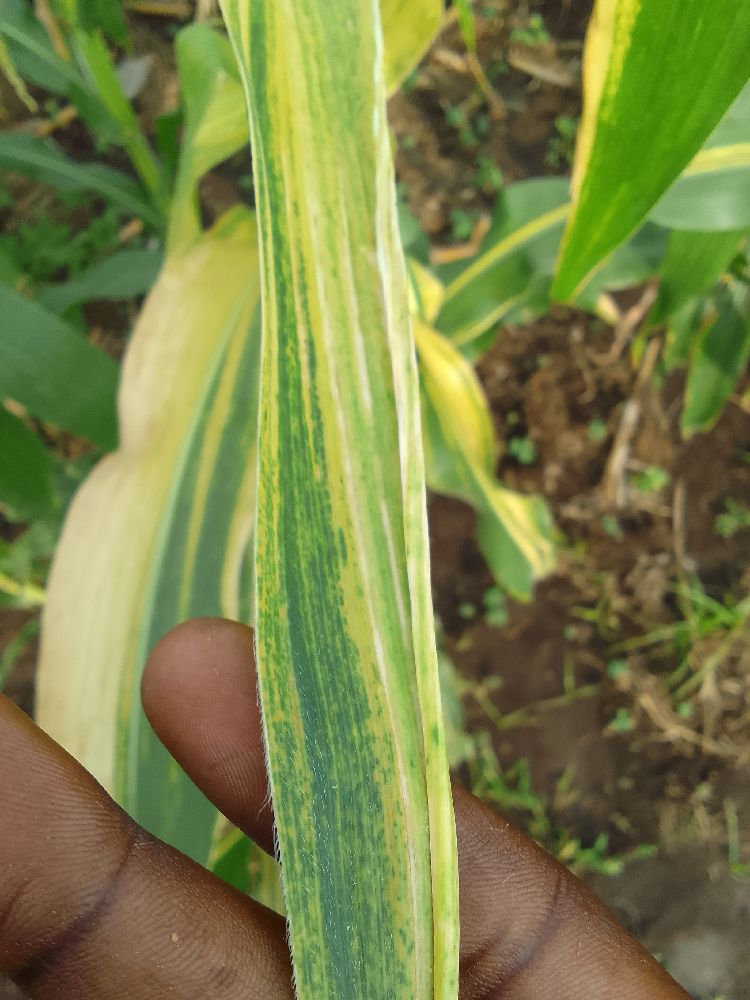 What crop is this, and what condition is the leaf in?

maize, maize lethal necrosis
